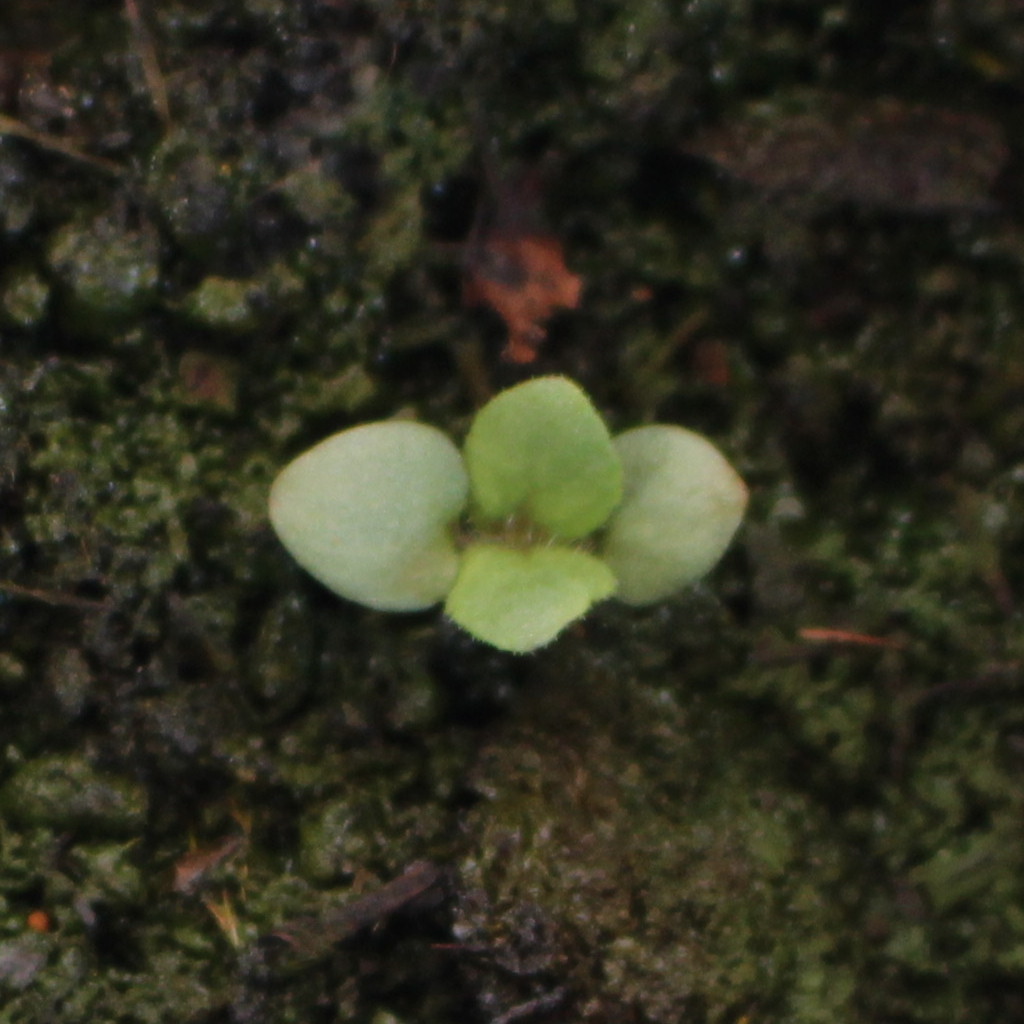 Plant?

Veronica persica
